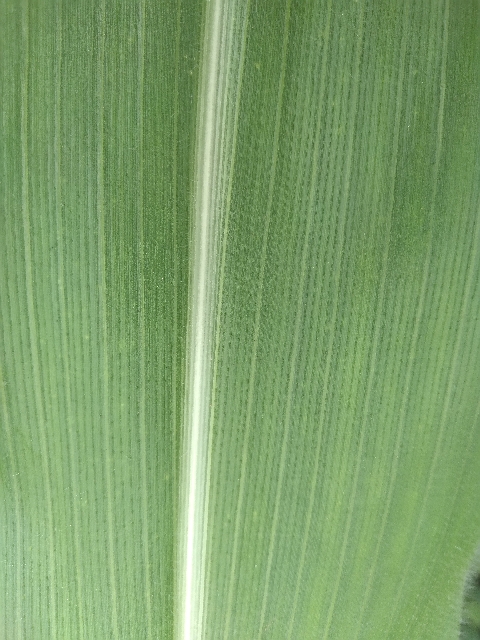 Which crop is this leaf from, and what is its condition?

maize, healthy
